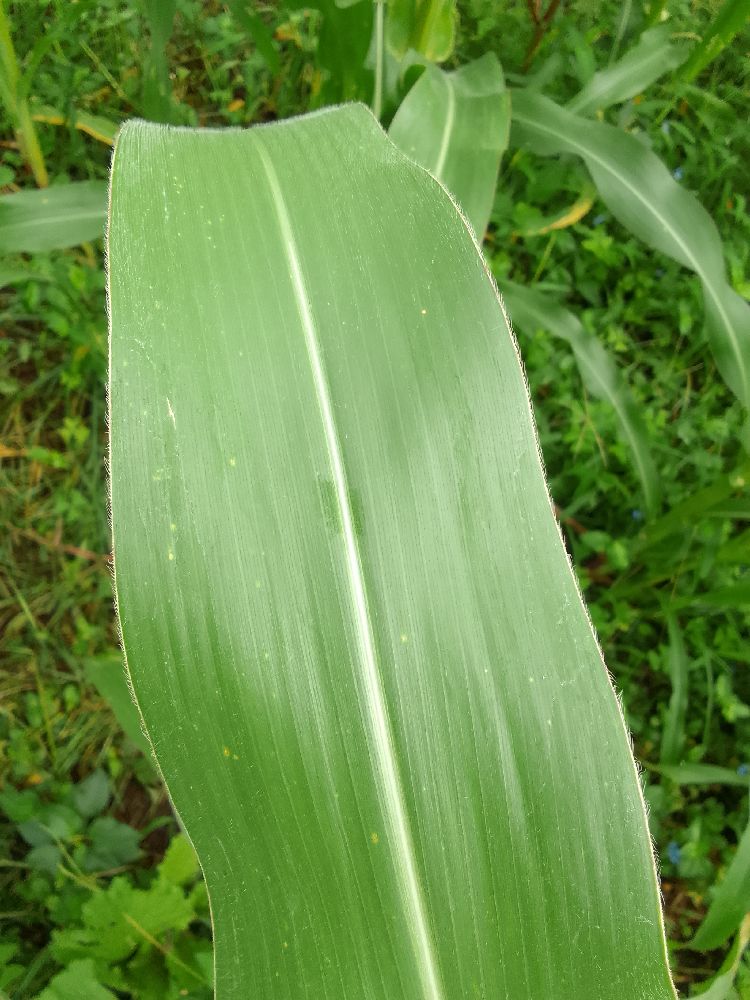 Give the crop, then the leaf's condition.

maize, healthy
